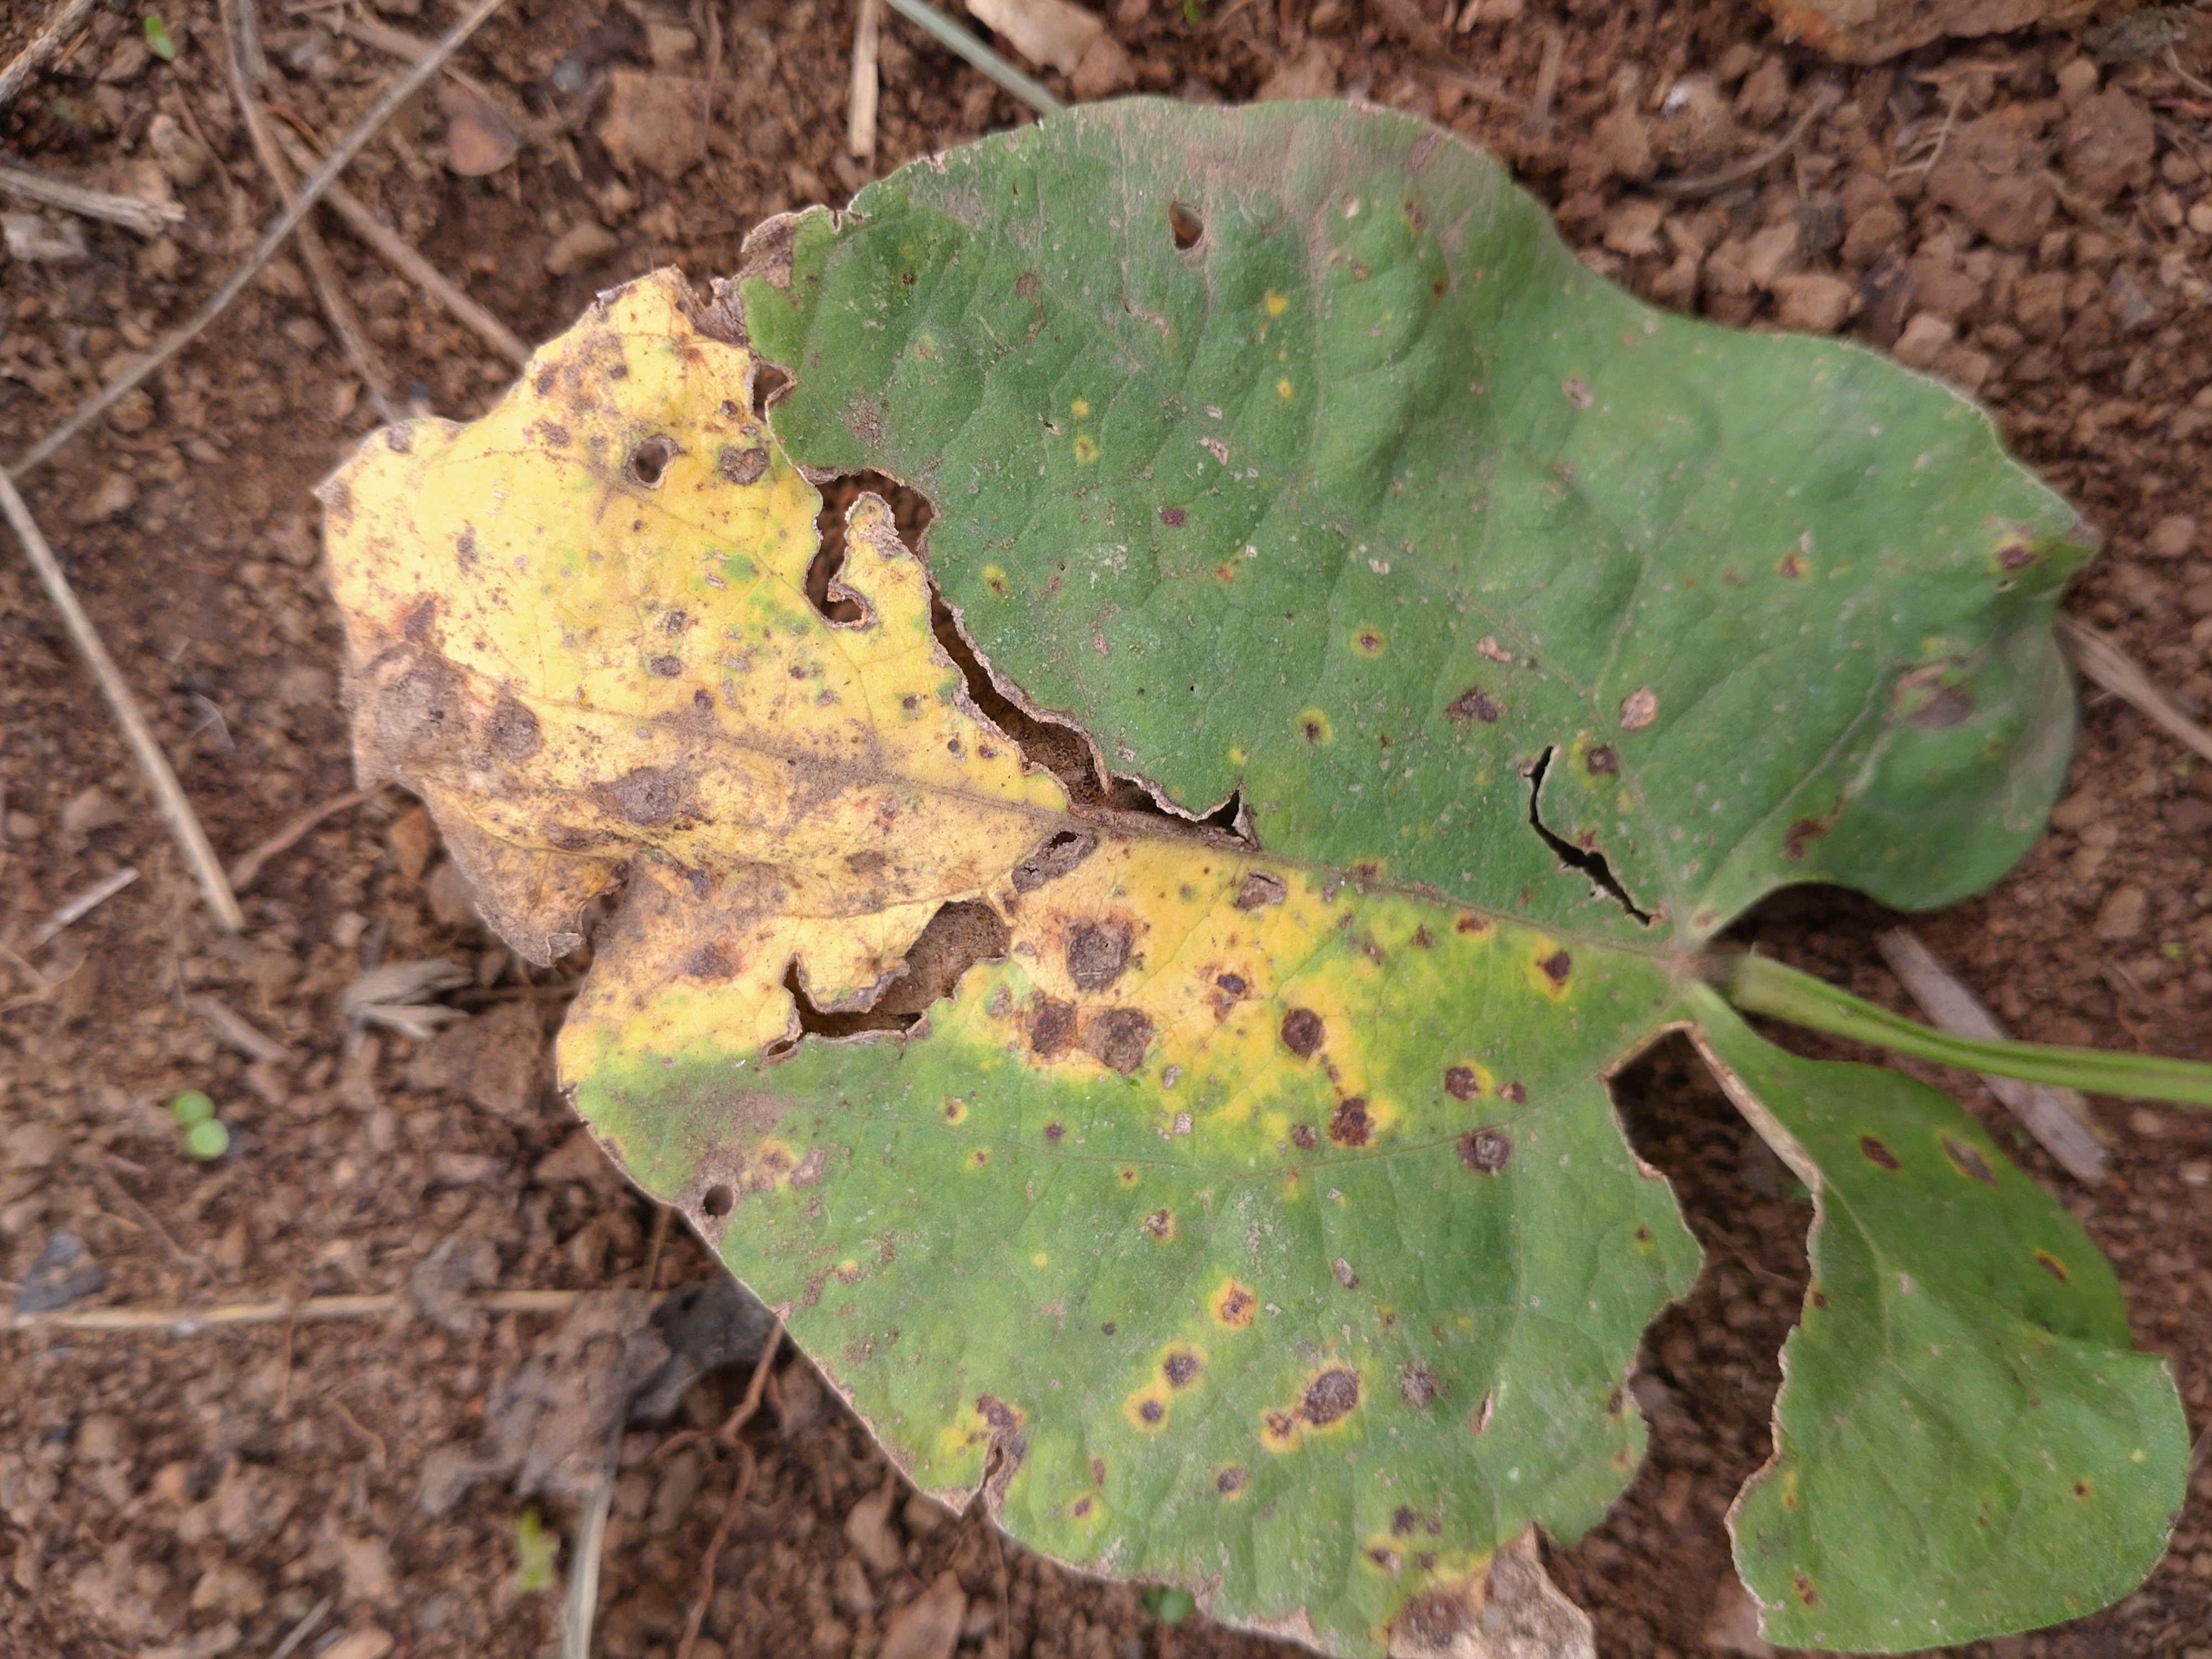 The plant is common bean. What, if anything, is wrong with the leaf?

rust
